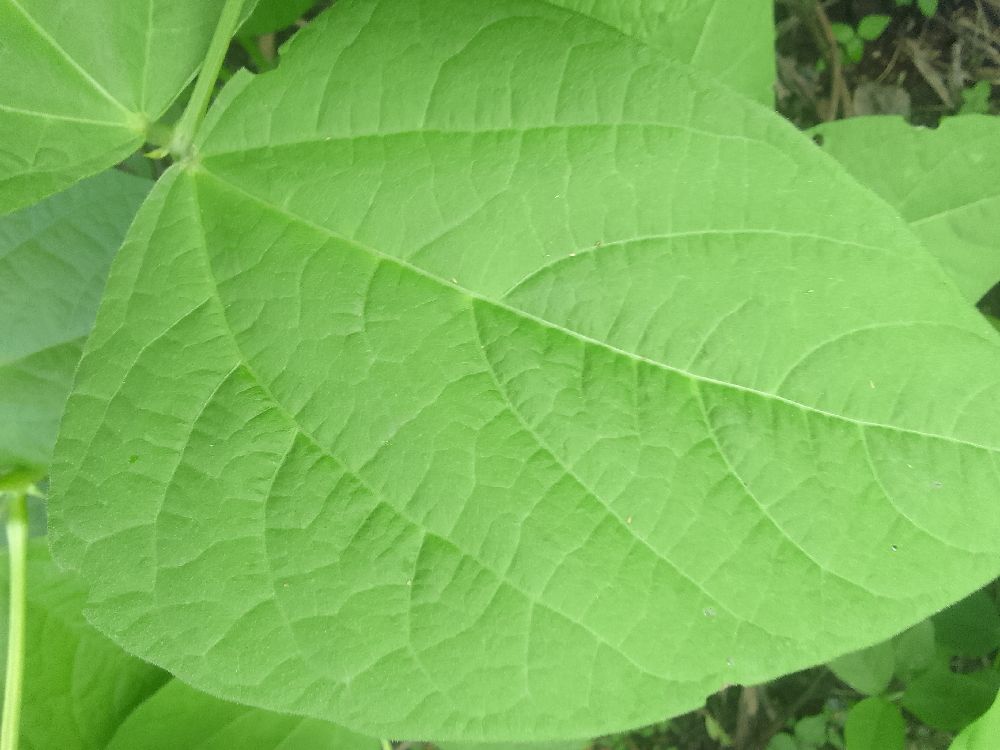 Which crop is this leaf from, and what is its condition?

common bean, healthy
